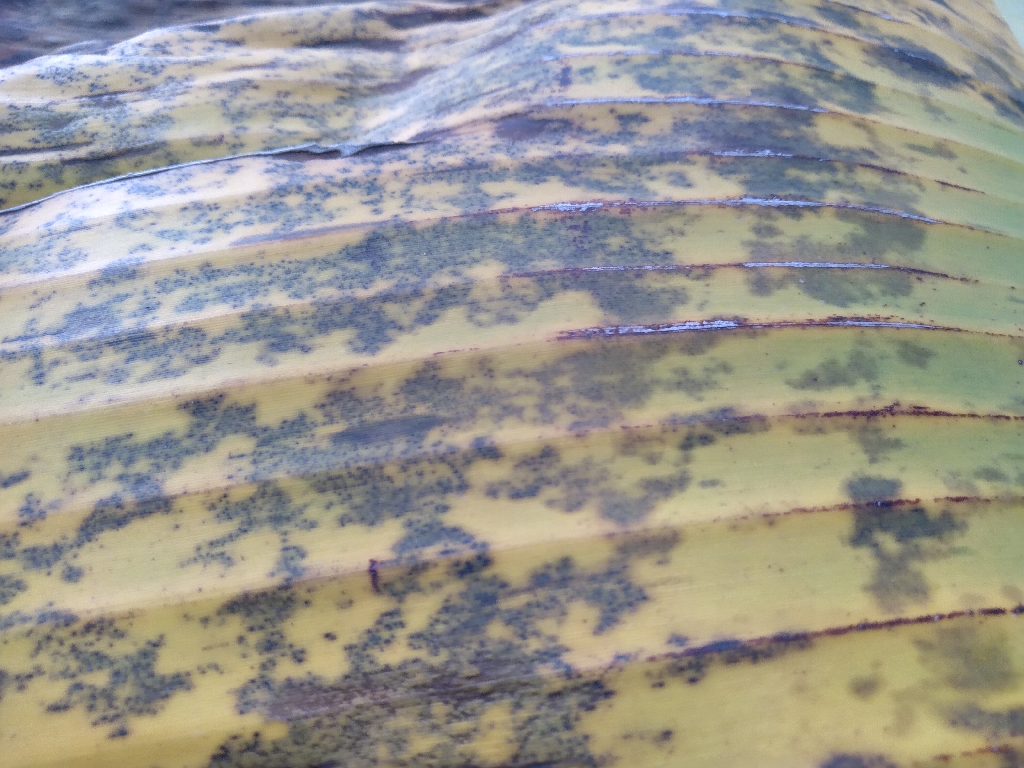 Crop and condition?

banana, black sigatoka
